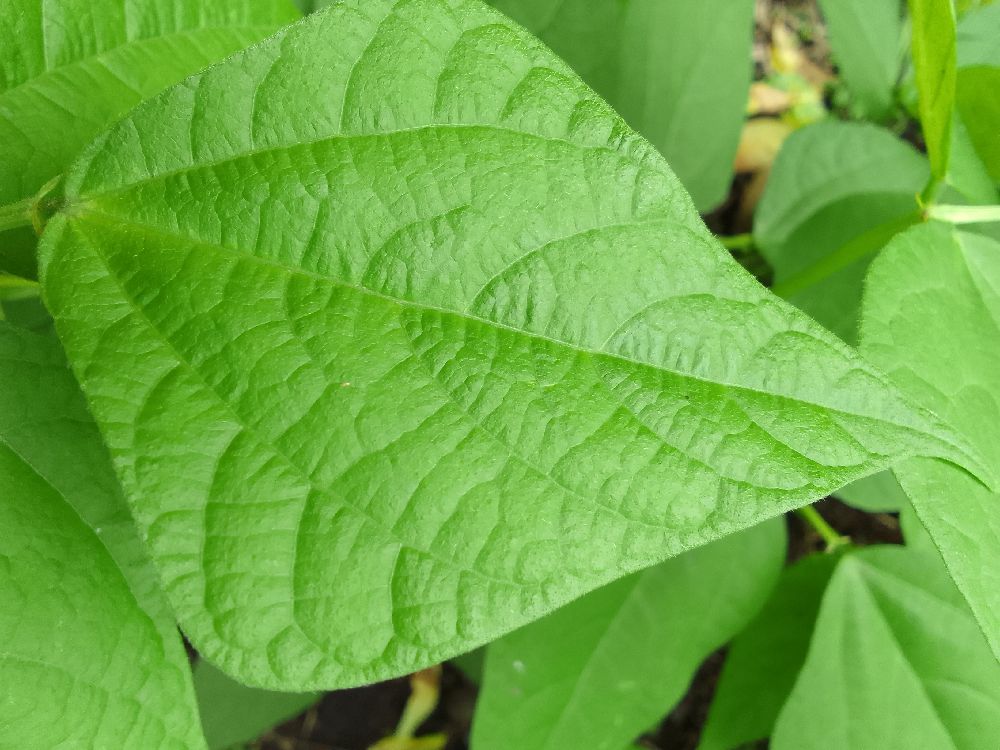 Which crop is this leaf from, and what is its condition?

common bean, healthy
